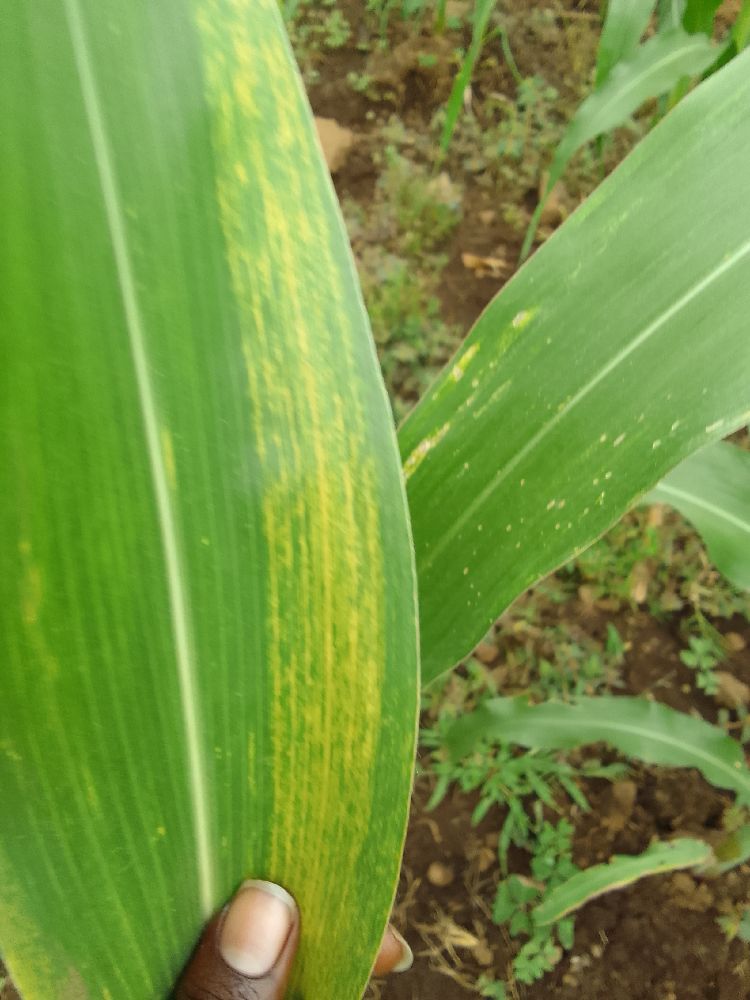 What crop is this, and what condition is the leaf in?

maize, maize lethal necrosis
